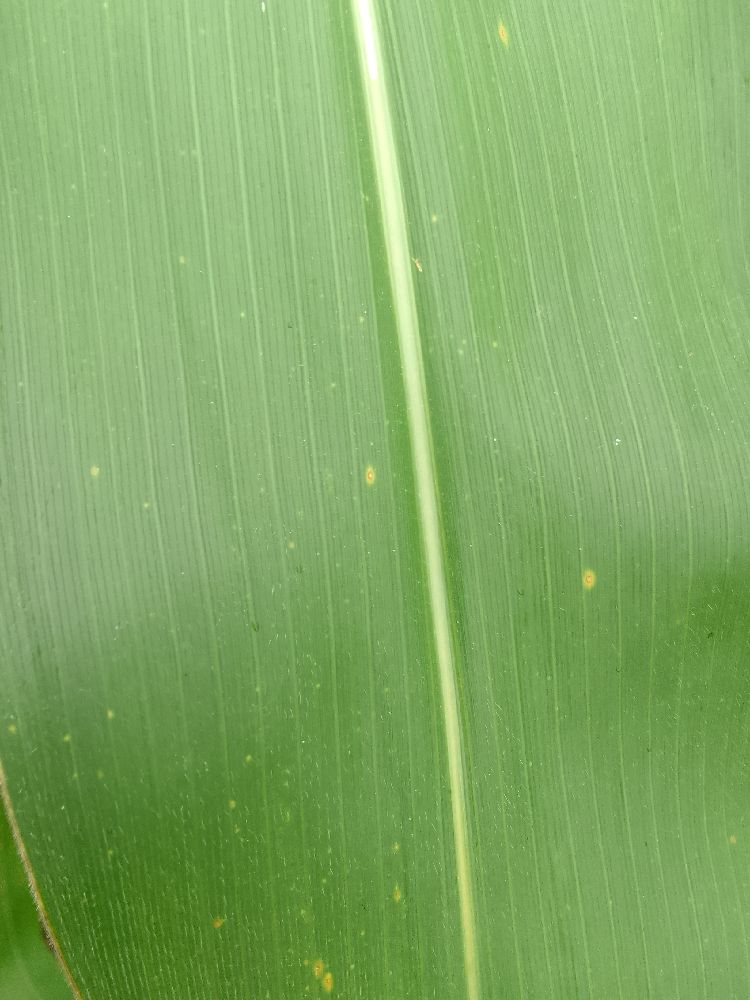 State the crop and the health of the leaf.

maize, healthy
